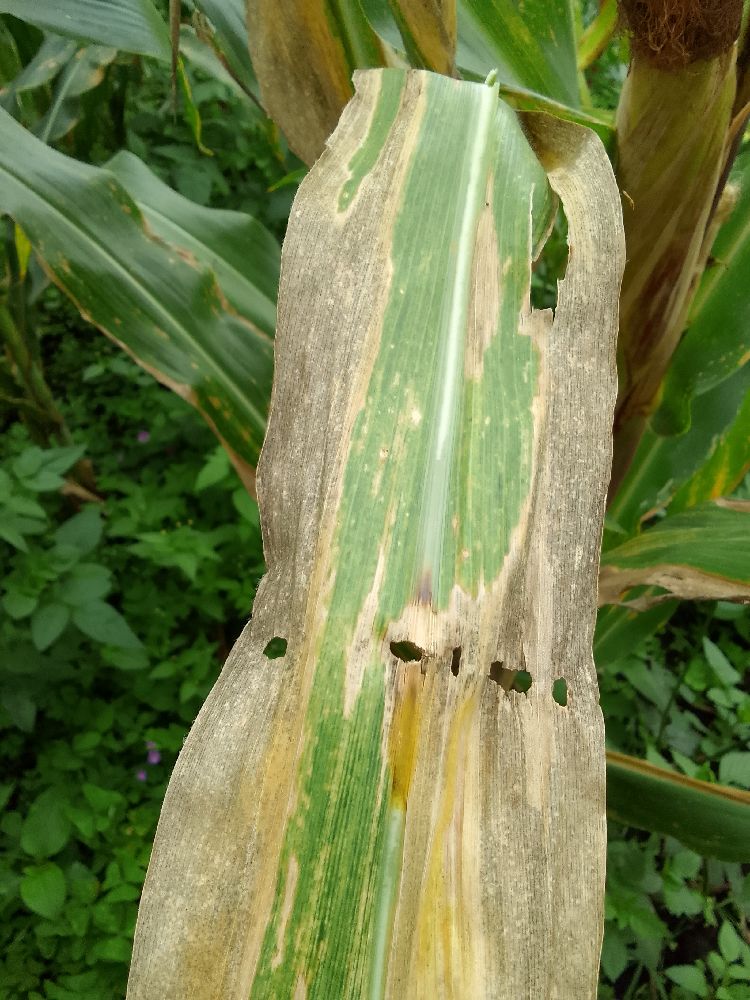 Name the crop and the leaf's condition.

maize, maize lethal necrosis
